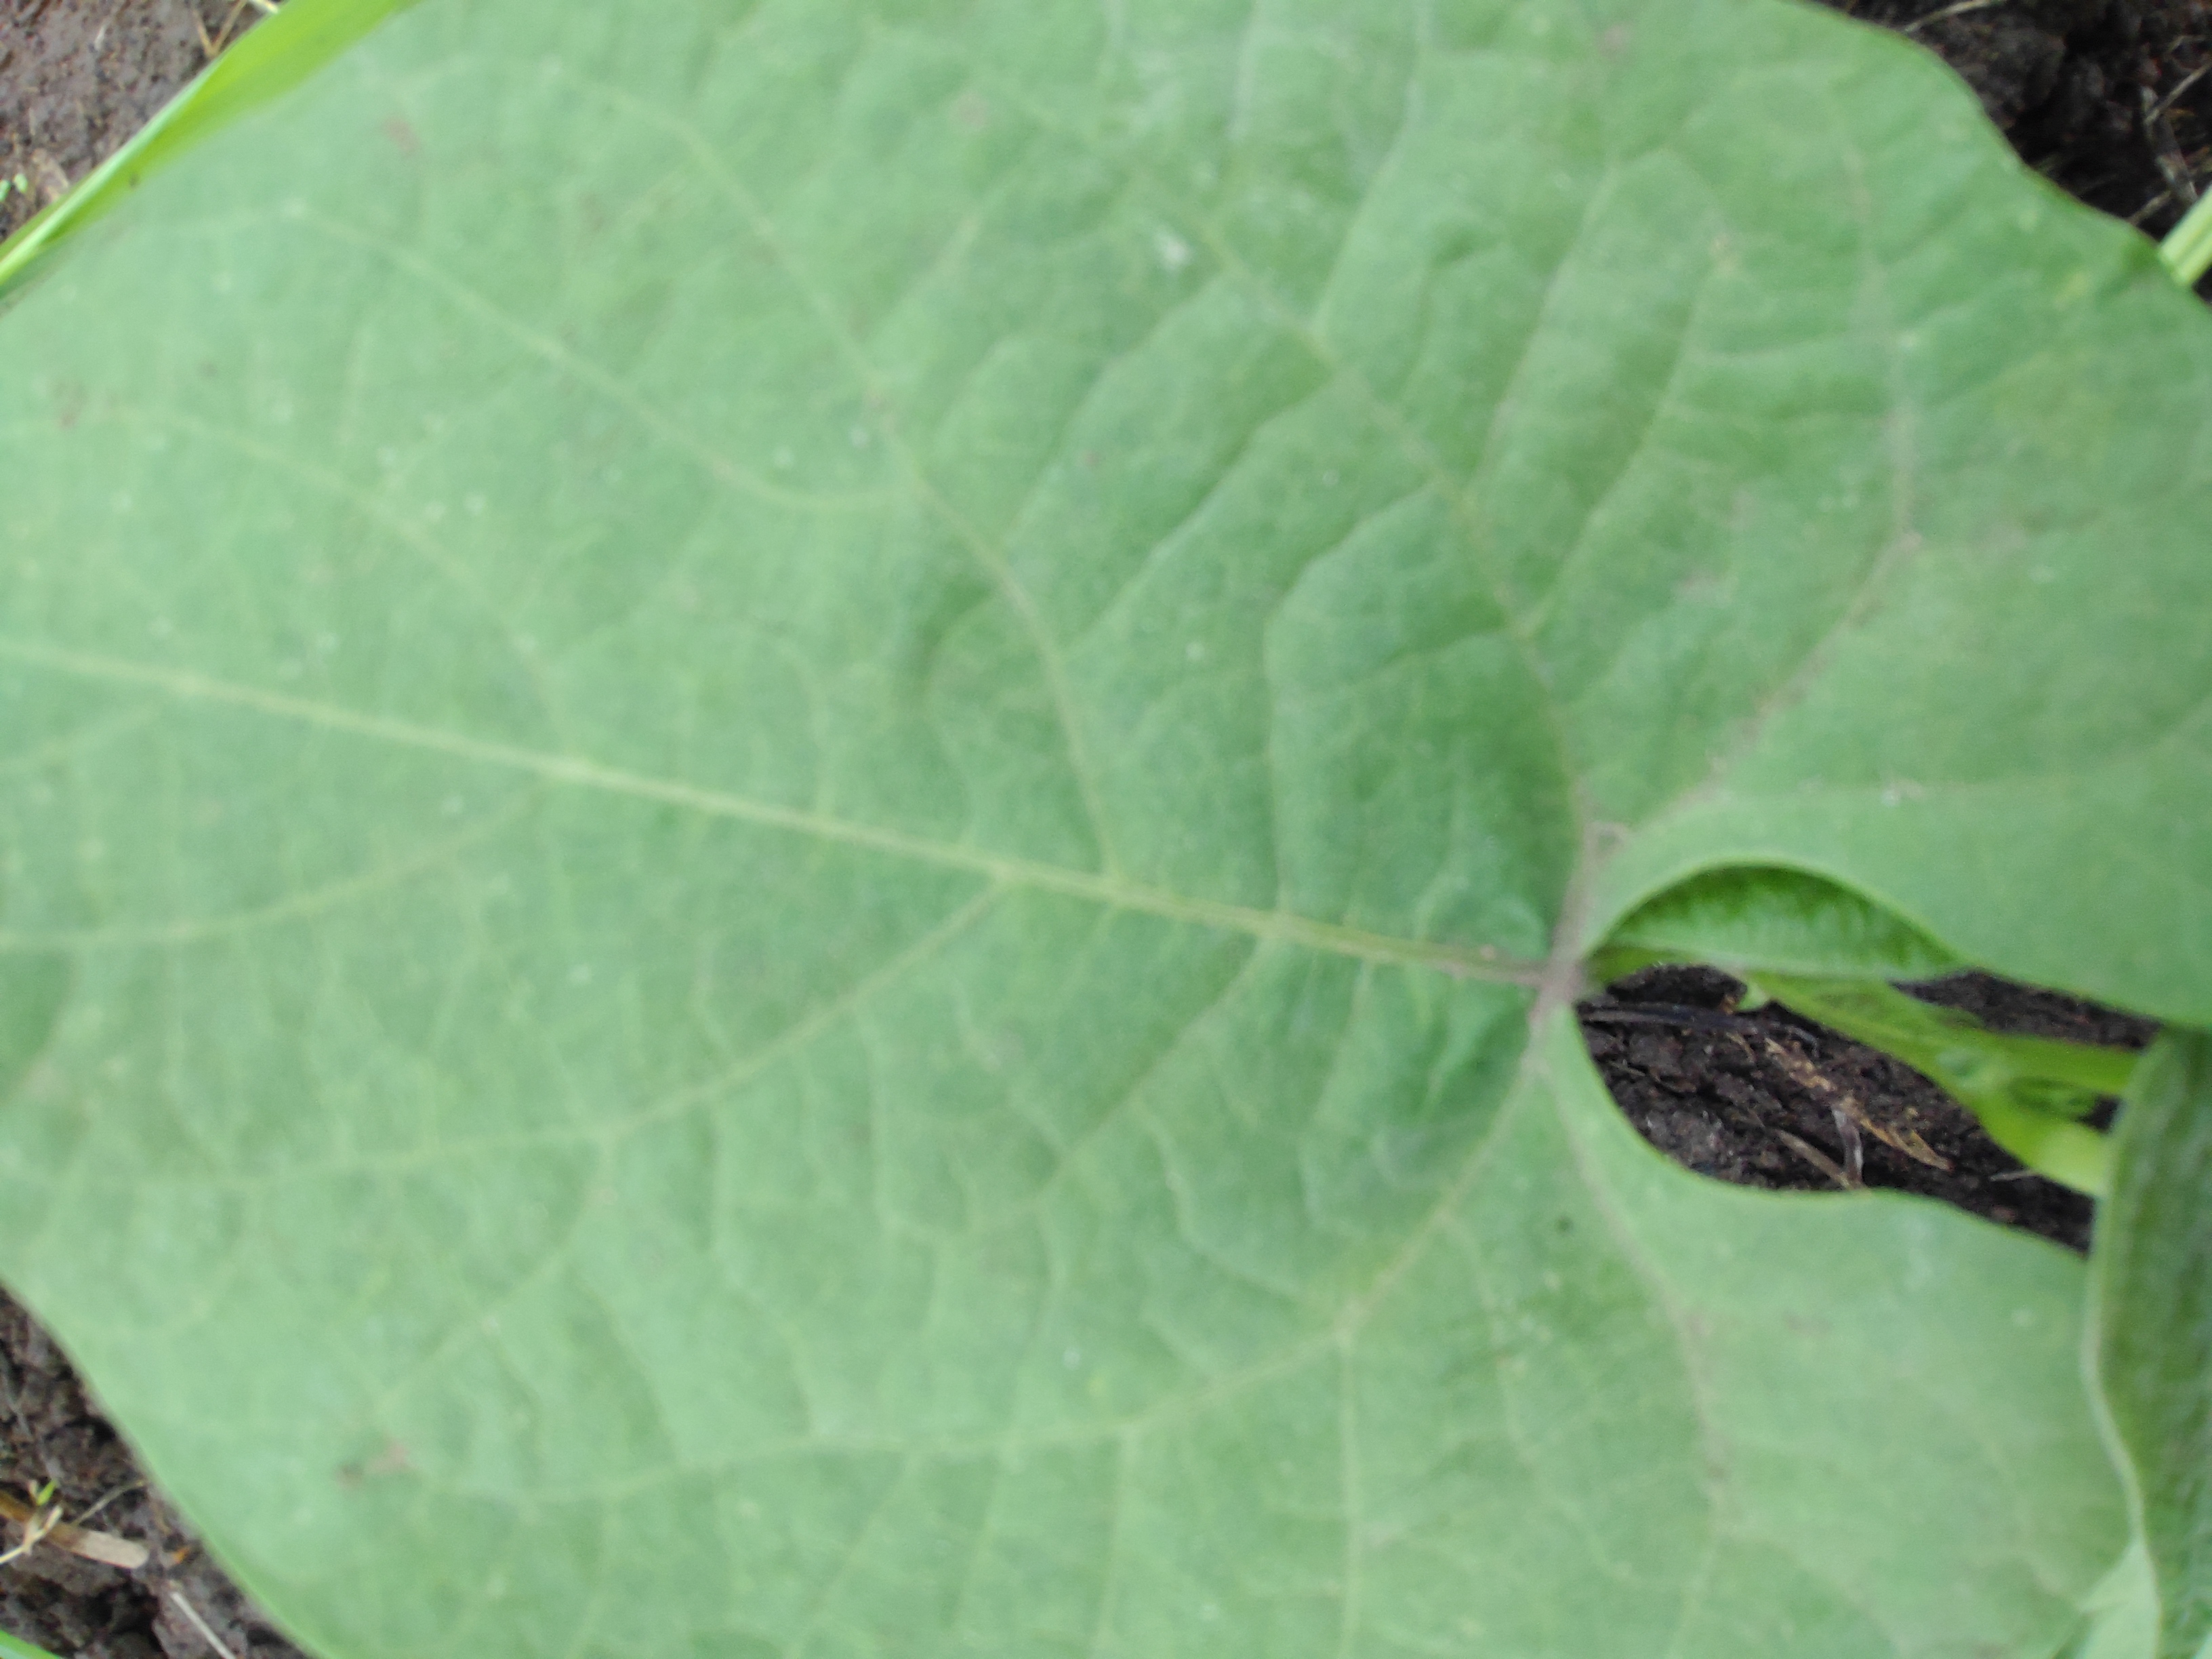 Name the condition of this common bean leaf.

healthy
